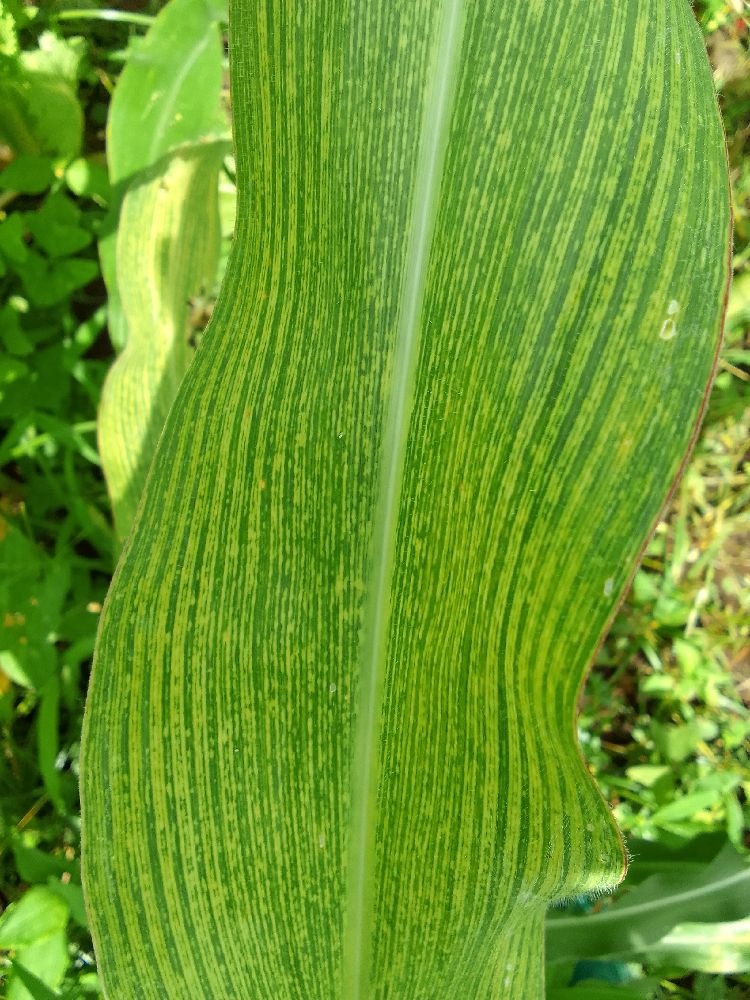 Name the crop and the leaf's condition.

maize, maize streak virus
